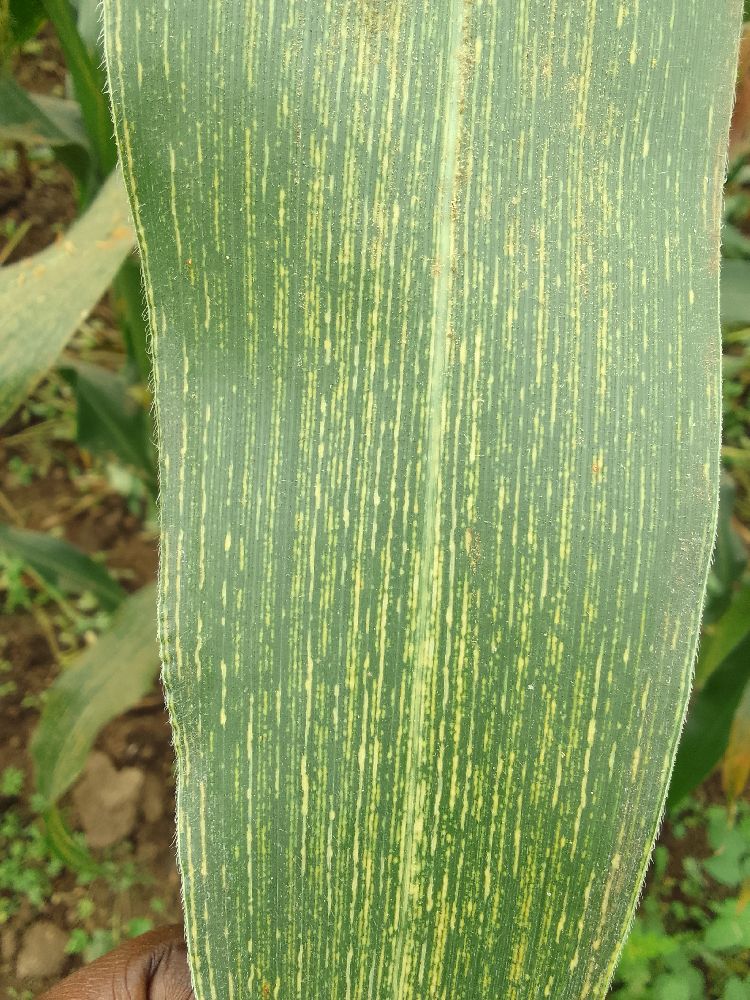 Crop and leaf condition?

maize, maize streak virus
